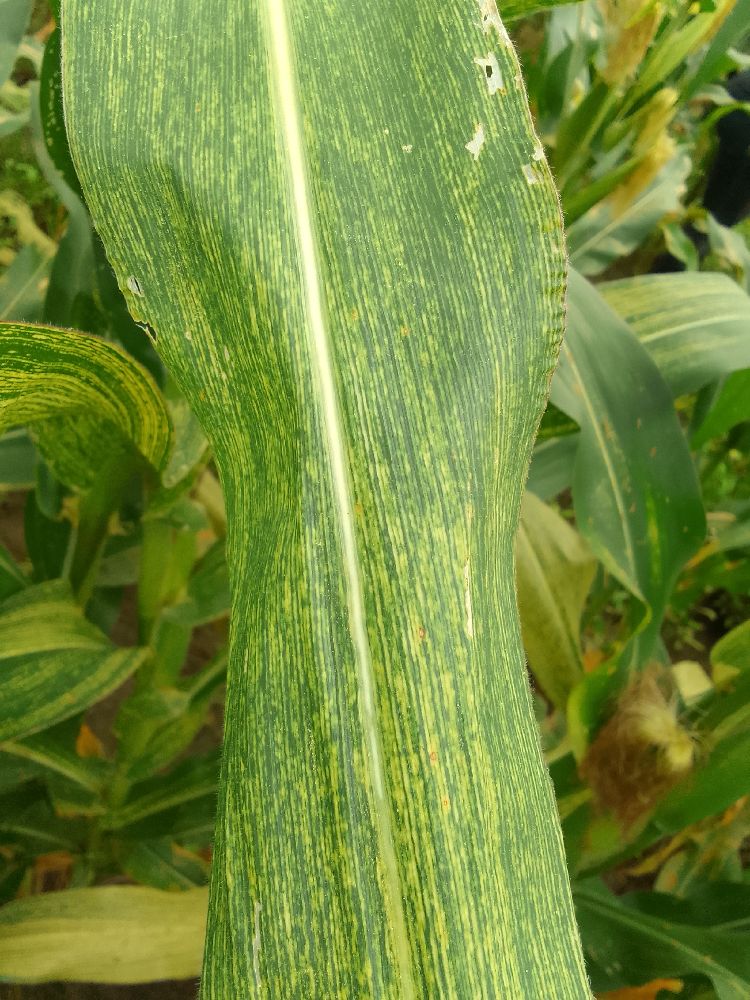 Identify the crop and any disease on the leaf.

maize, maize streak virus
